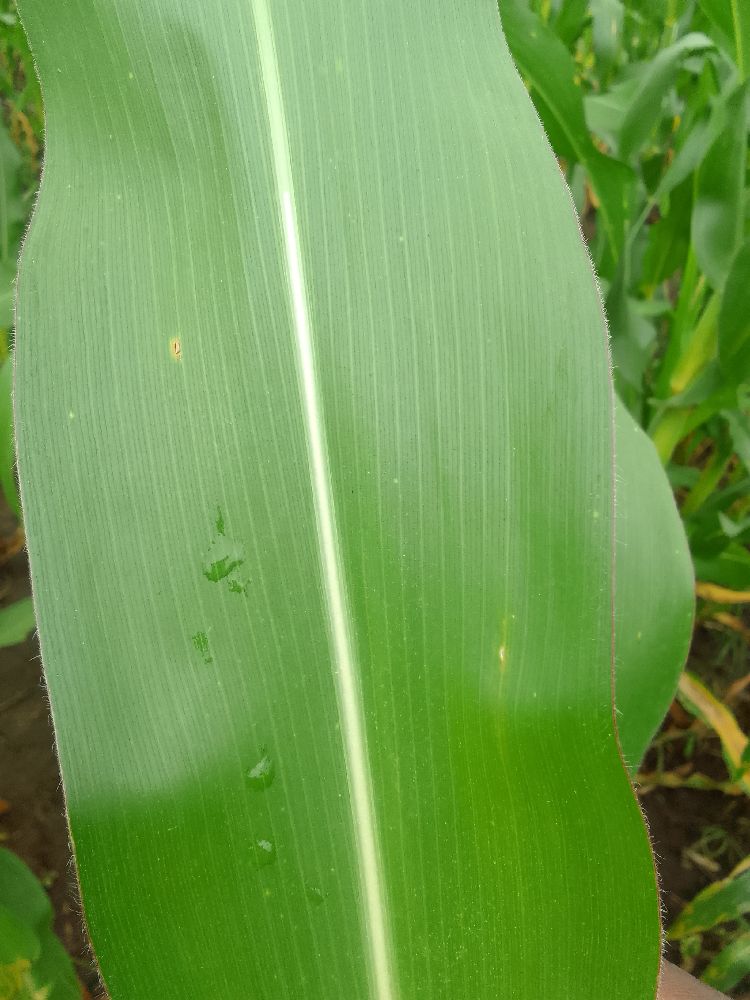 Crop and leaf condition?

maize, healthy
